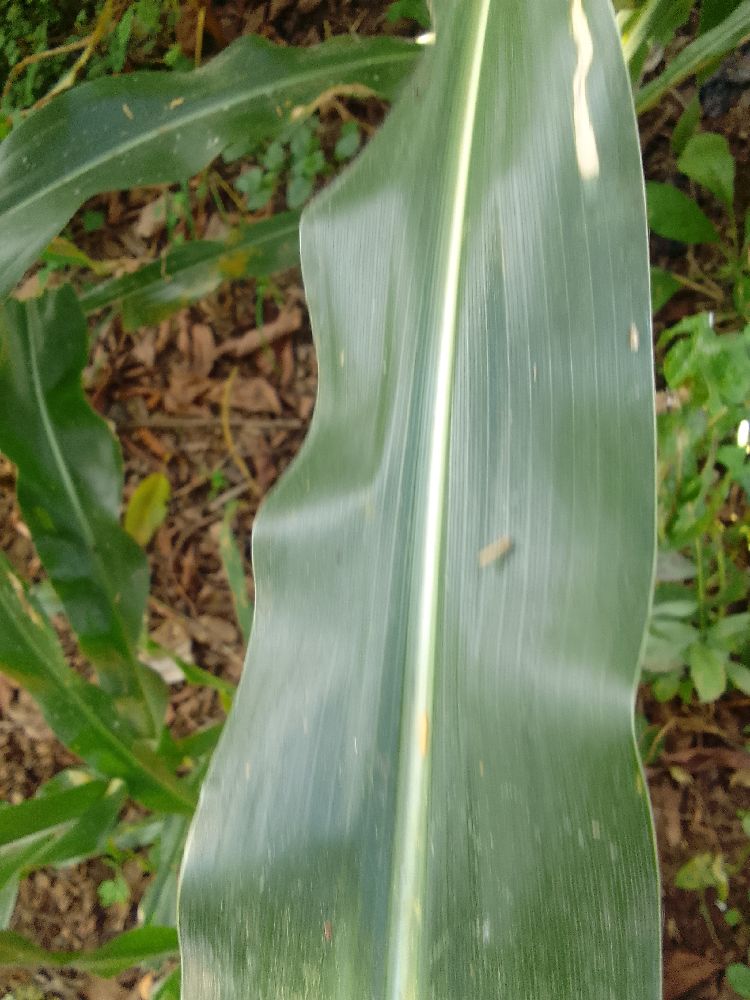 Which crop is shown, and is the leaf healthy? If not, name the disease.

maize, healthy
